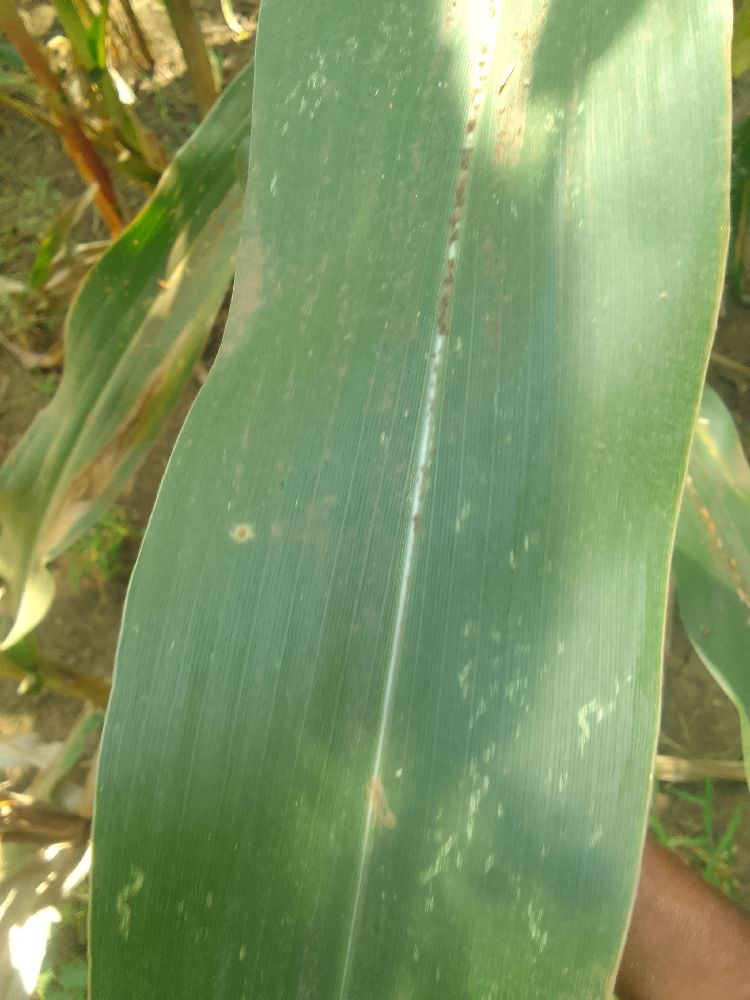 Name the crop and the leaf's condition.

maize, healthy
